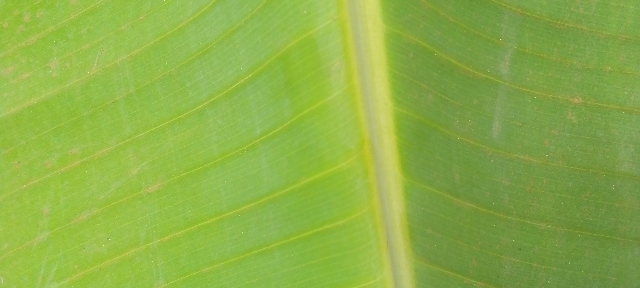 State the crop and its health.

banana, healthy
